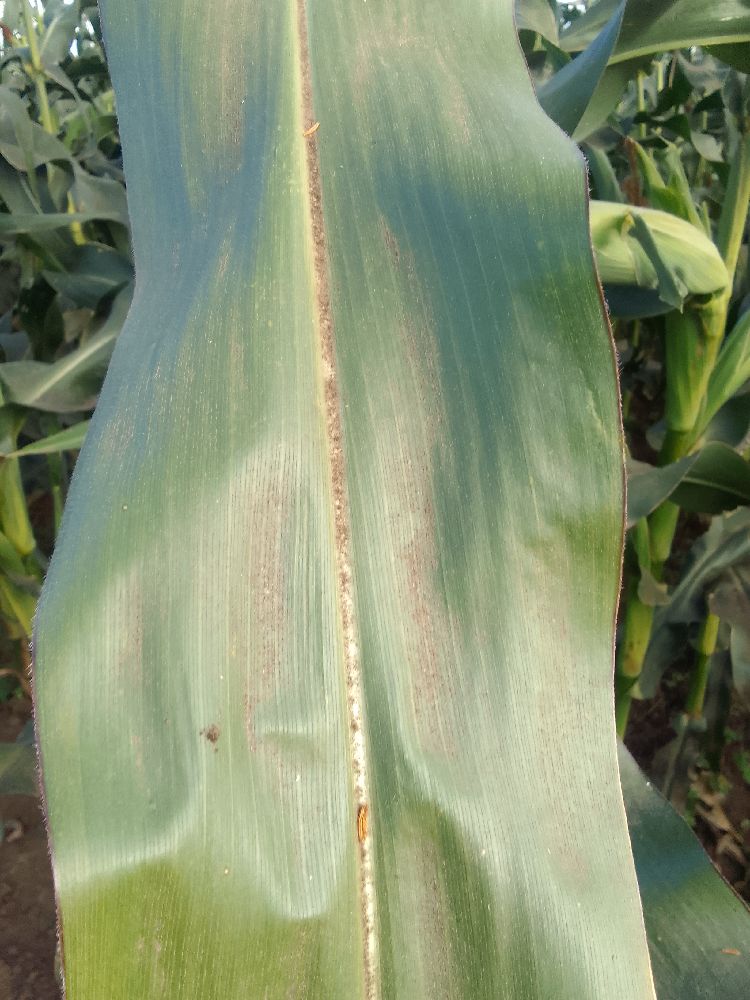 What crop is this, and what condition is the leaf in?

maize, healthy
